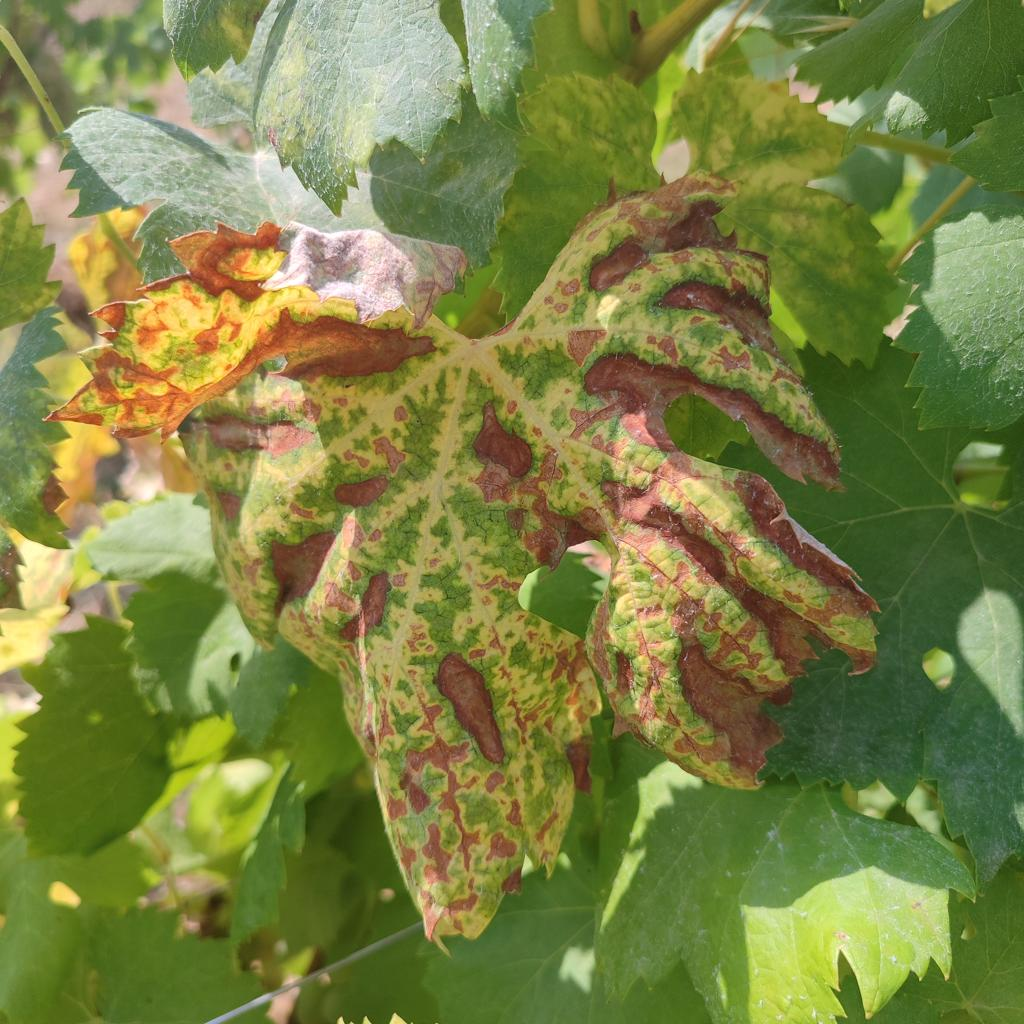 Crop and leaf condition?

grapevine, esca complex
